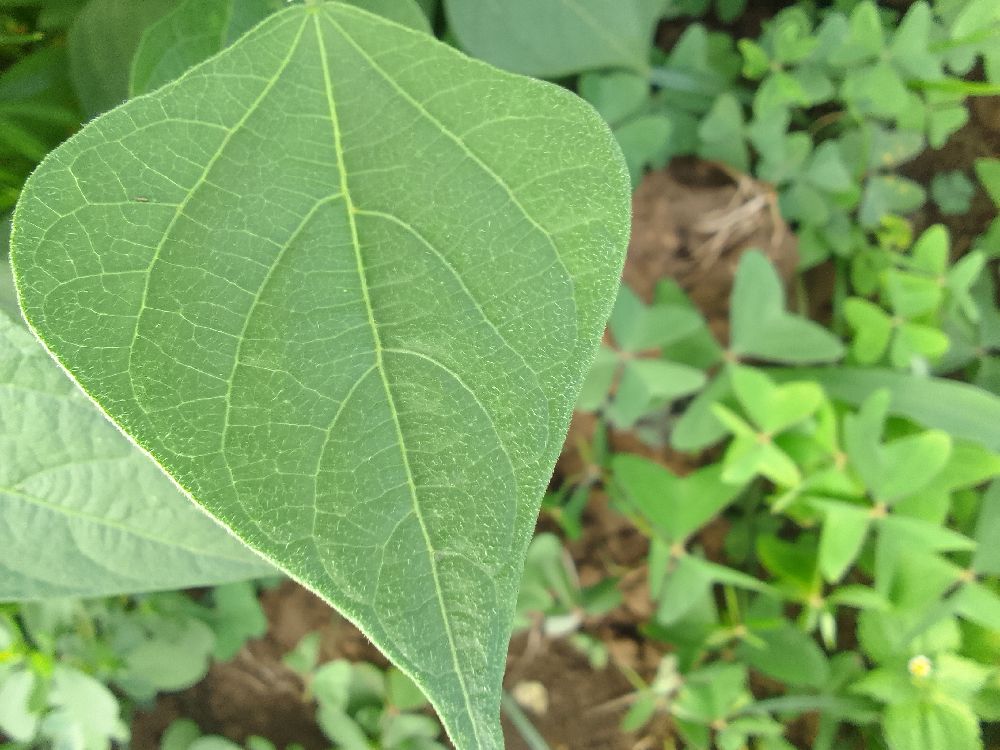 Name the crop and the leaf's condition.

common bean, healthy
